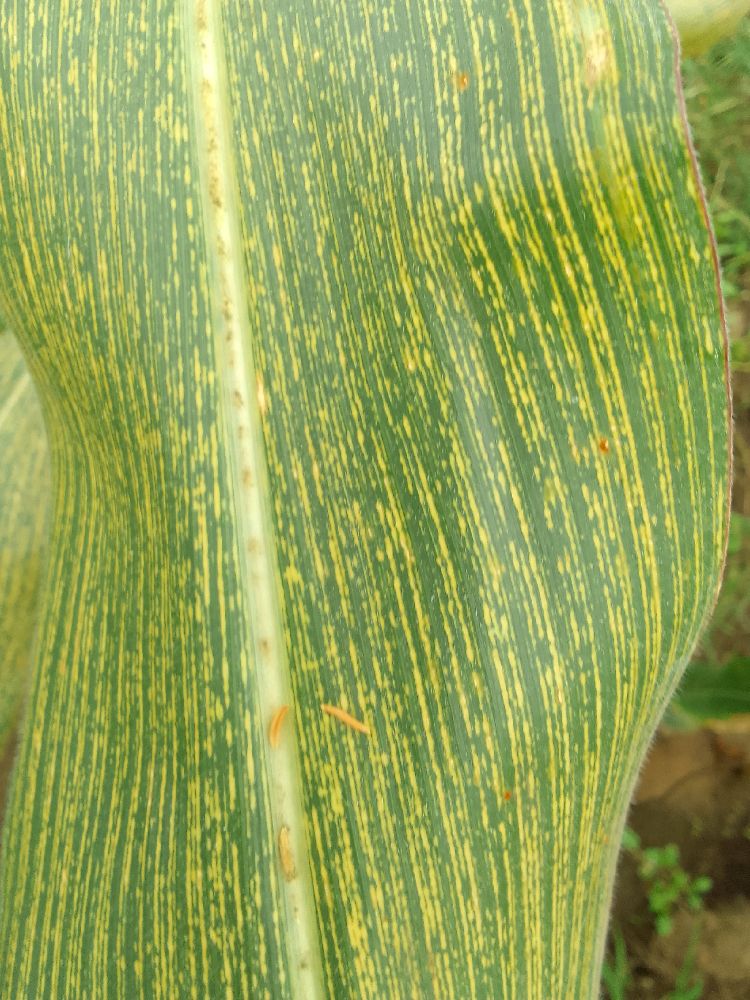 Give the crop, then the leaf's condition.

maize, maize streak virus
